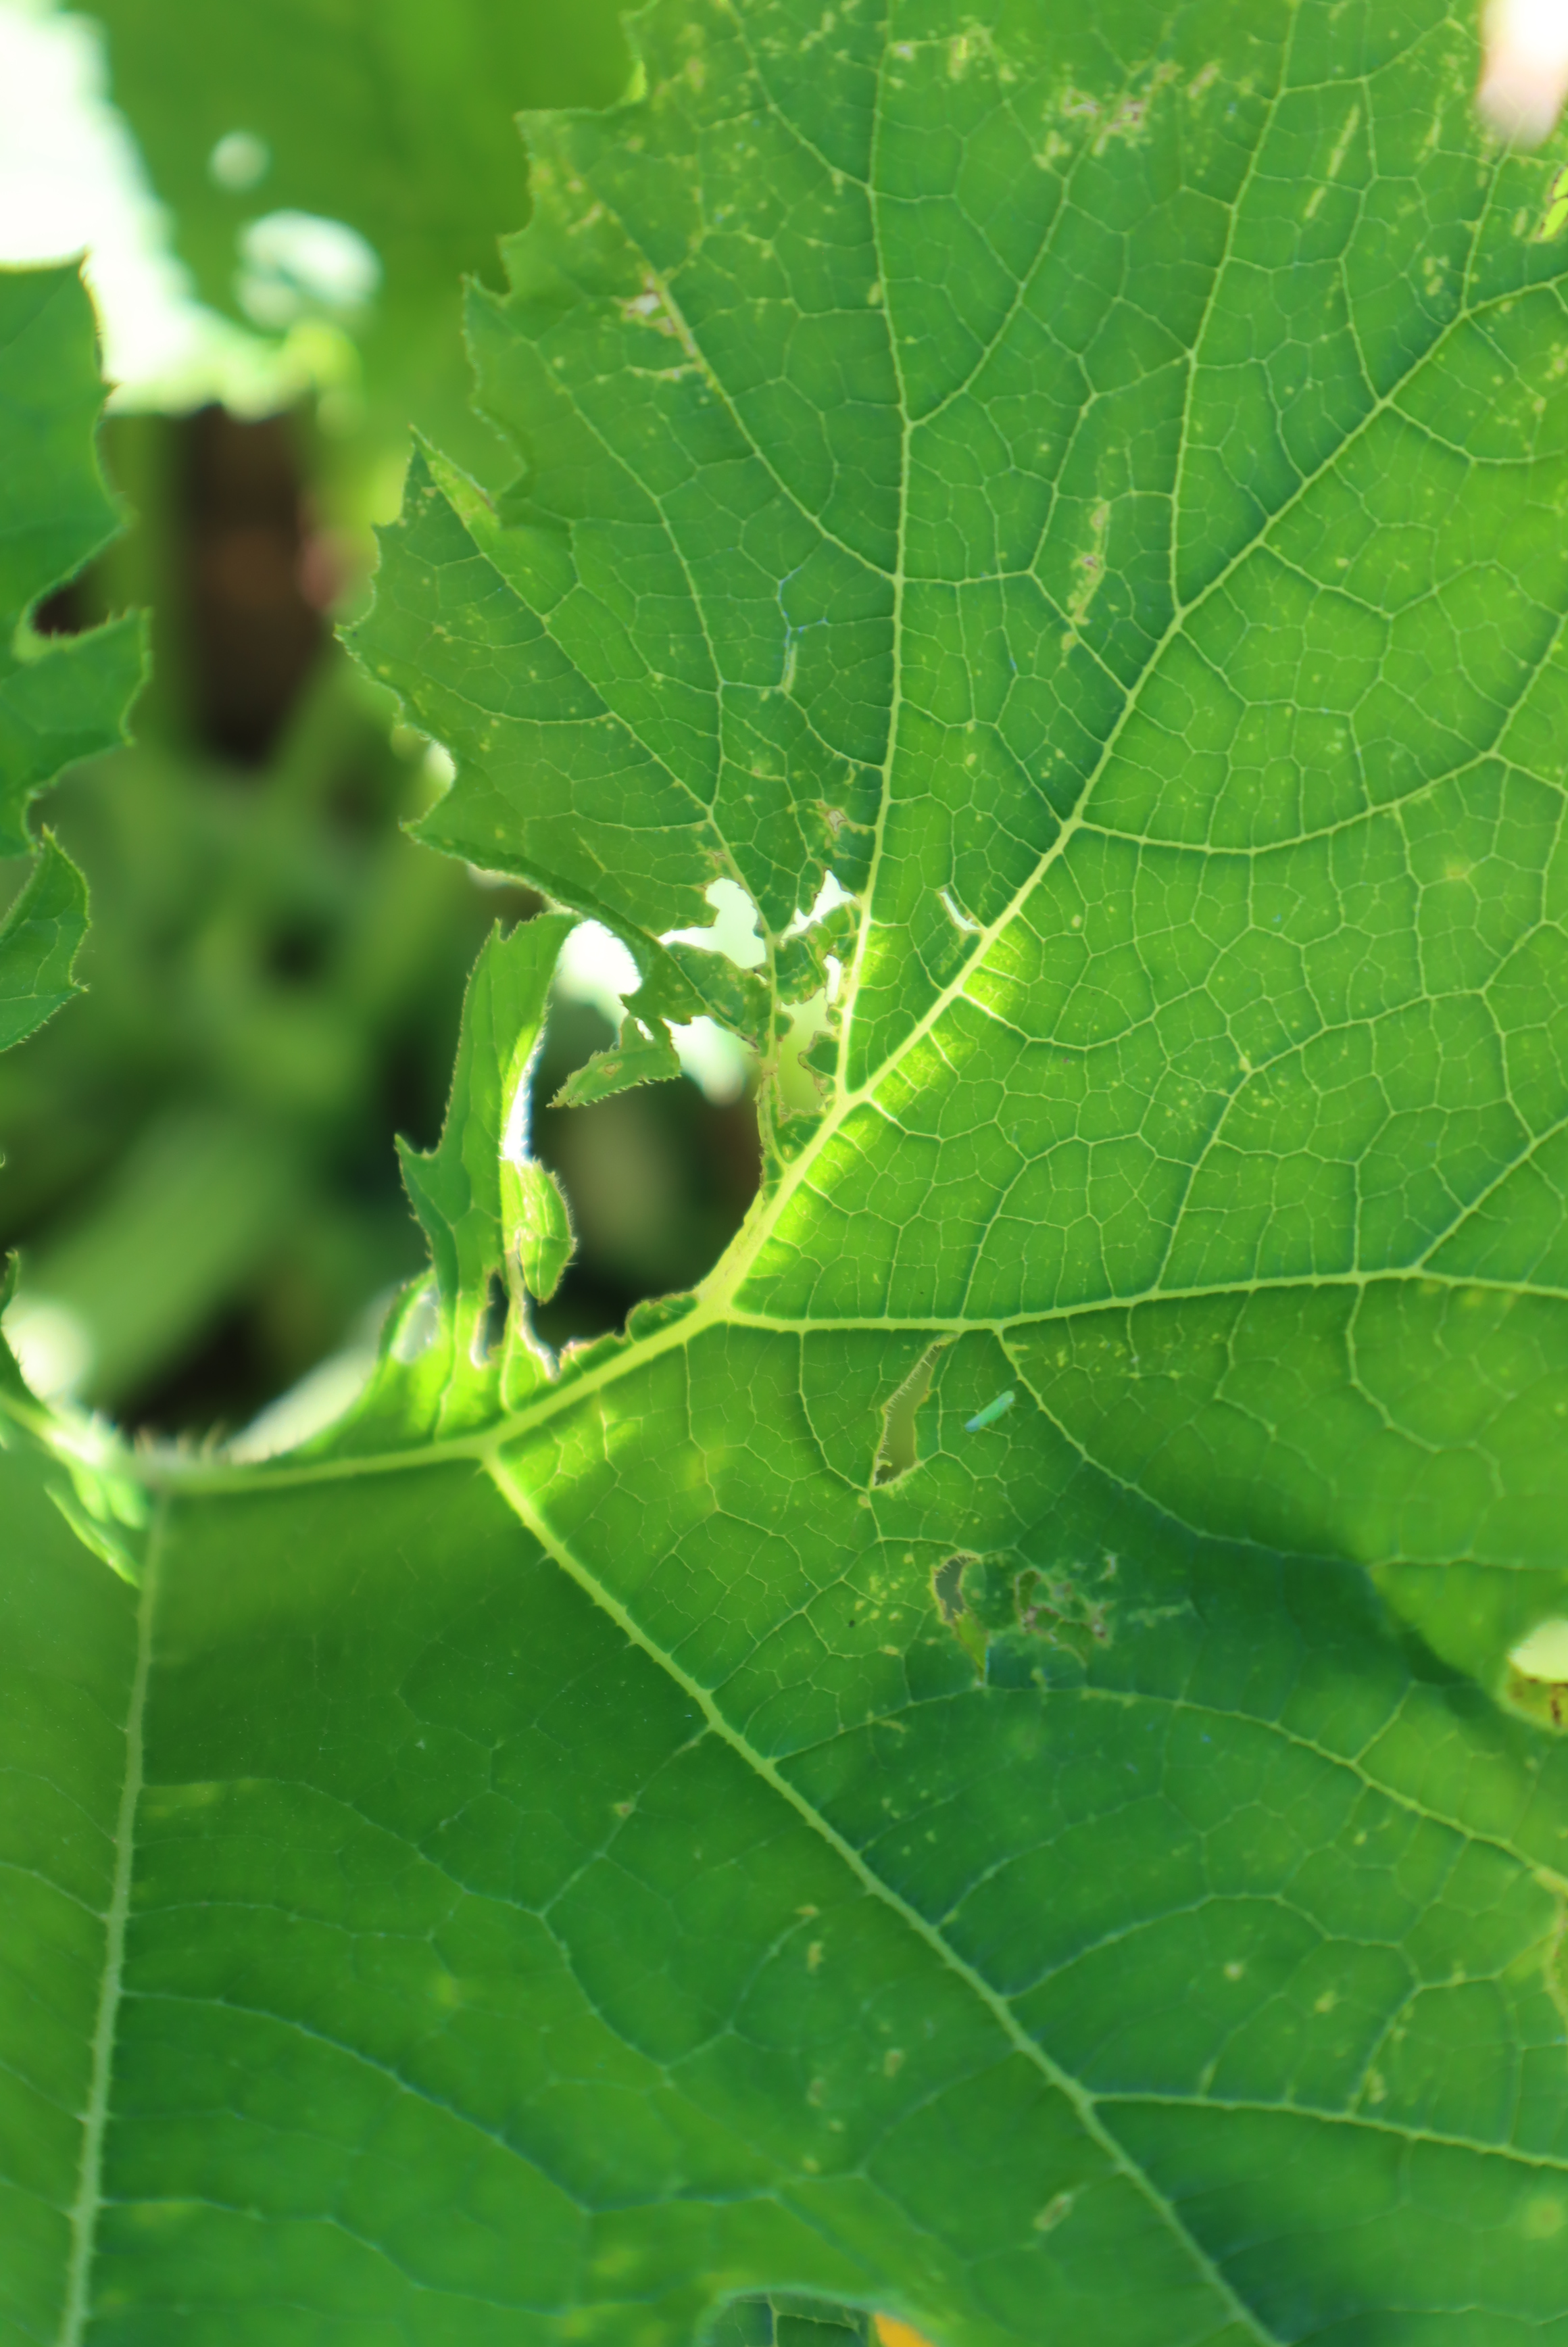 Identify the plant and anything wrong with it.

zucchini, bacterial leaf spot, mechanical damage
